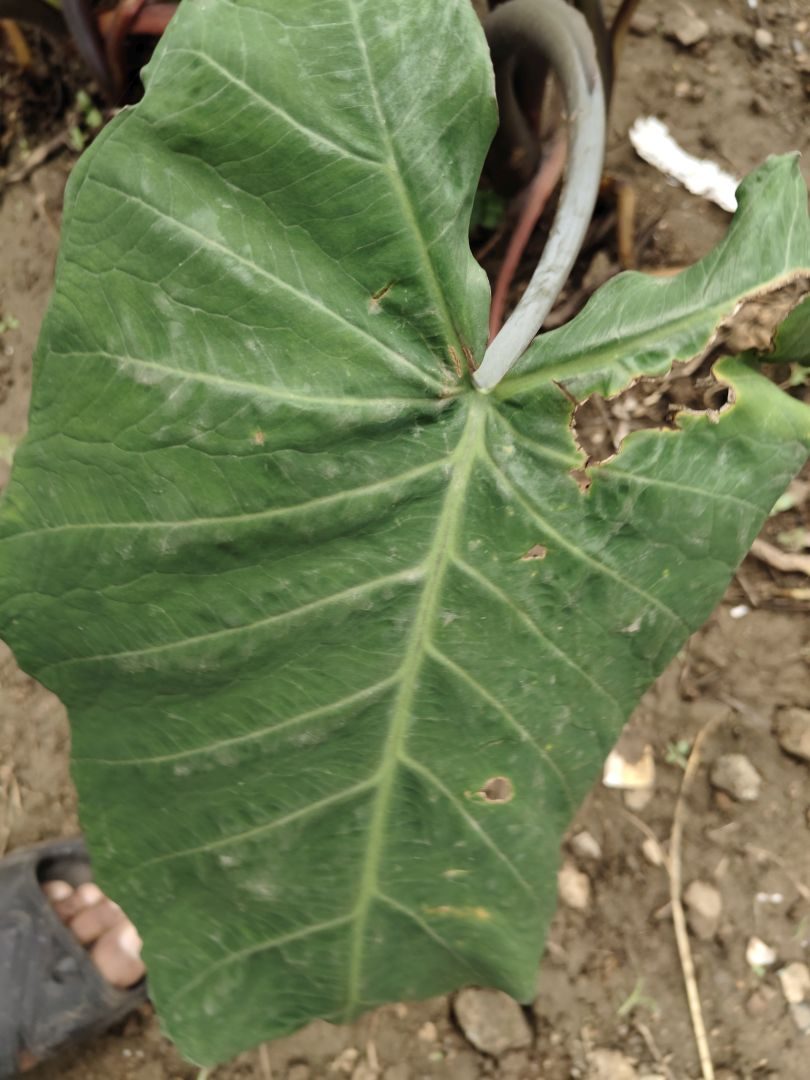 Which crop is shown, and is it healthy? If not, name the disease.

taro, leaf blight
